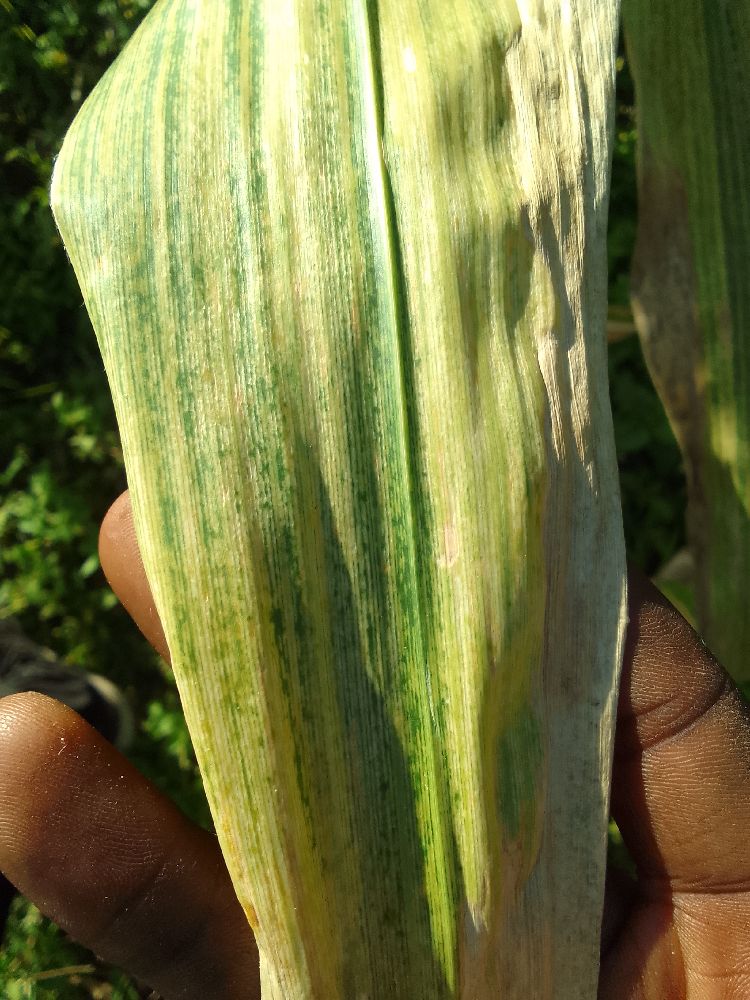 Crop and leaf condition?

maize, maize lethal necrosis
